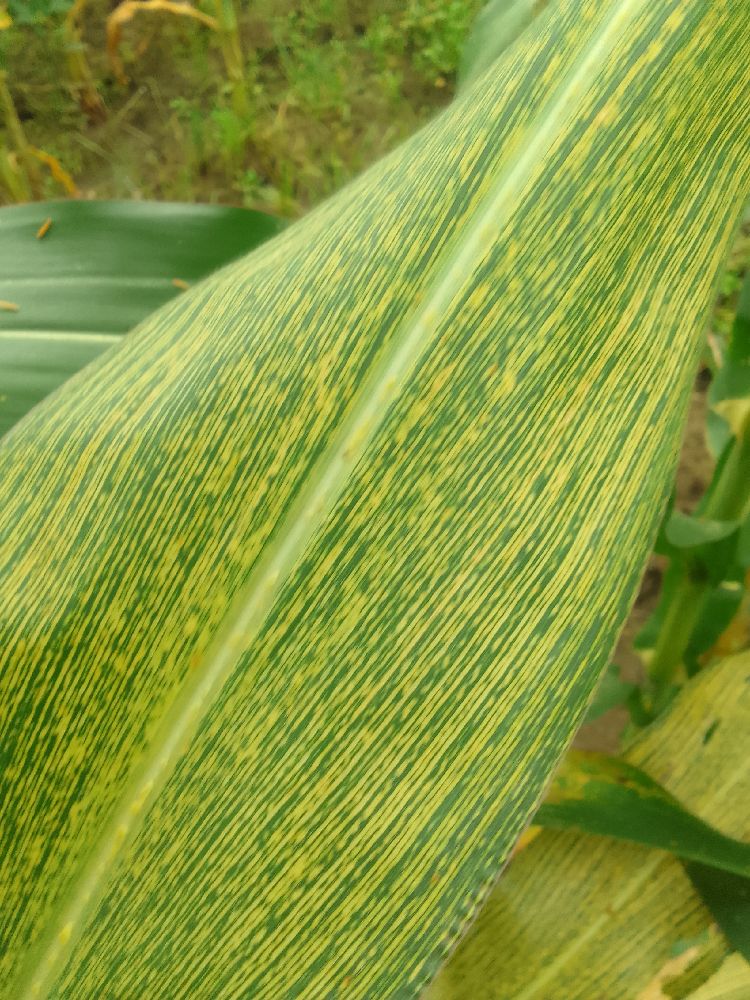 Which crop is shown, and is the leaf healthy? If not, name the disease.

maize, maize streak virus
